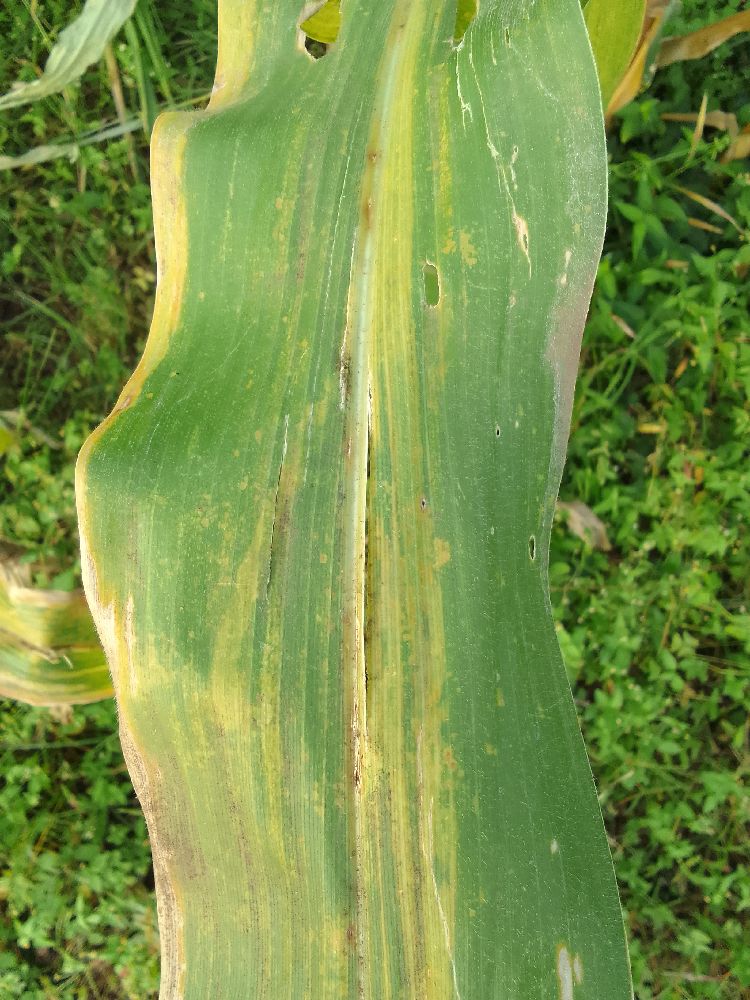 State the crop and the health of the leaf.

maize, maize lethal necrosis
